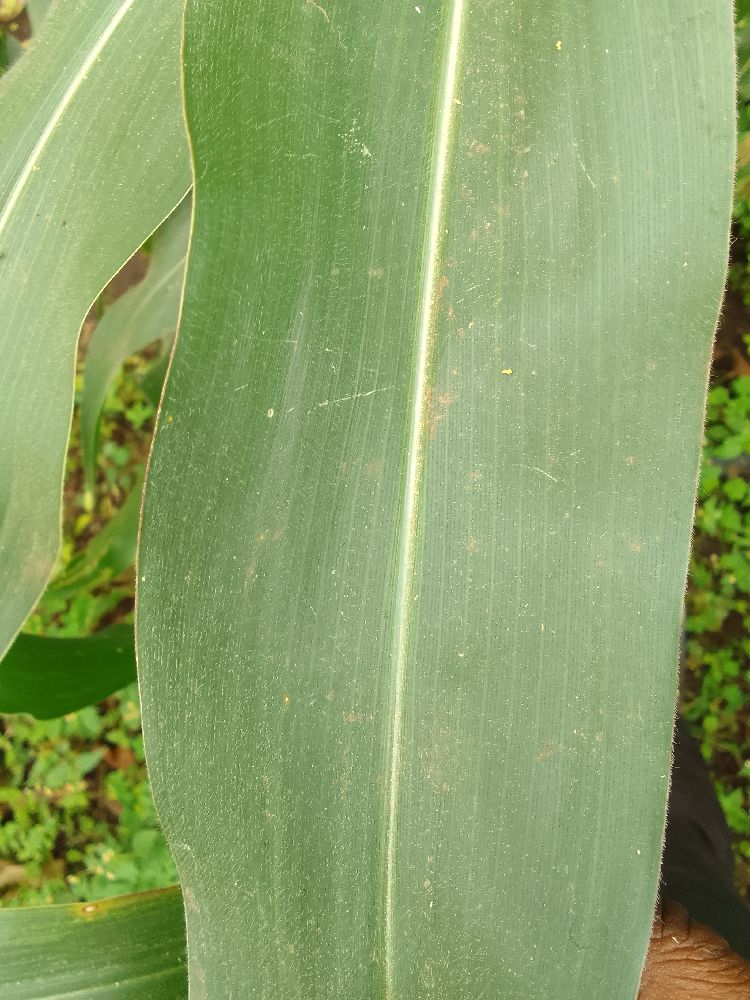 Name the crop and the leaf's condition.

maize, healthy
